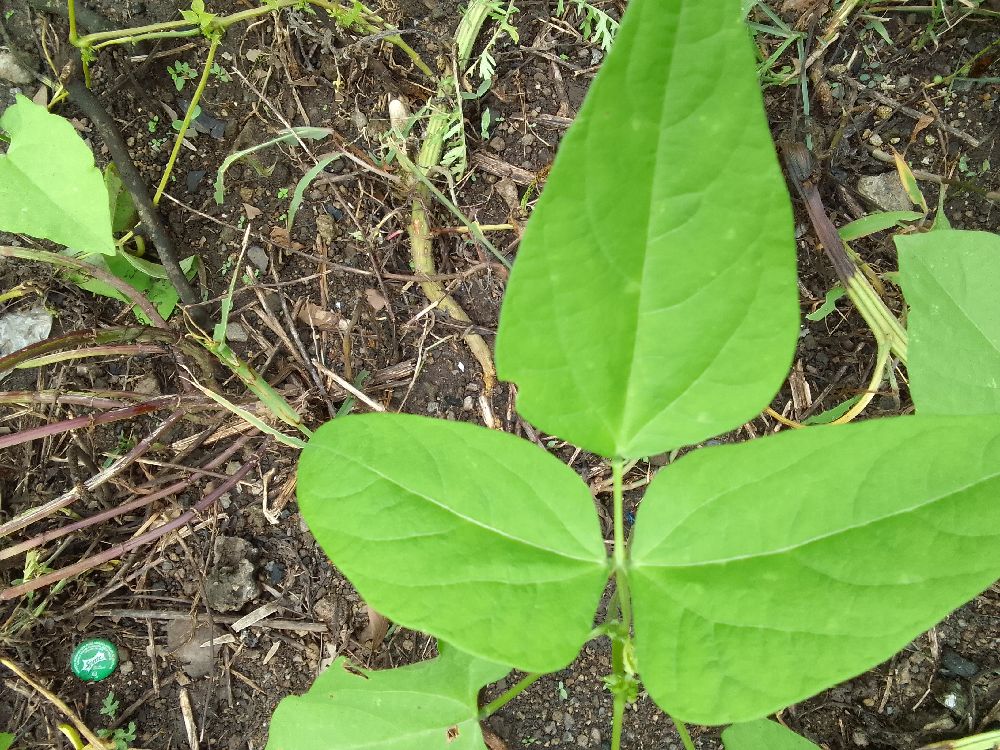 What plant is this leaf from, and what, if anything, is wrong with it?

common bean, healthy
